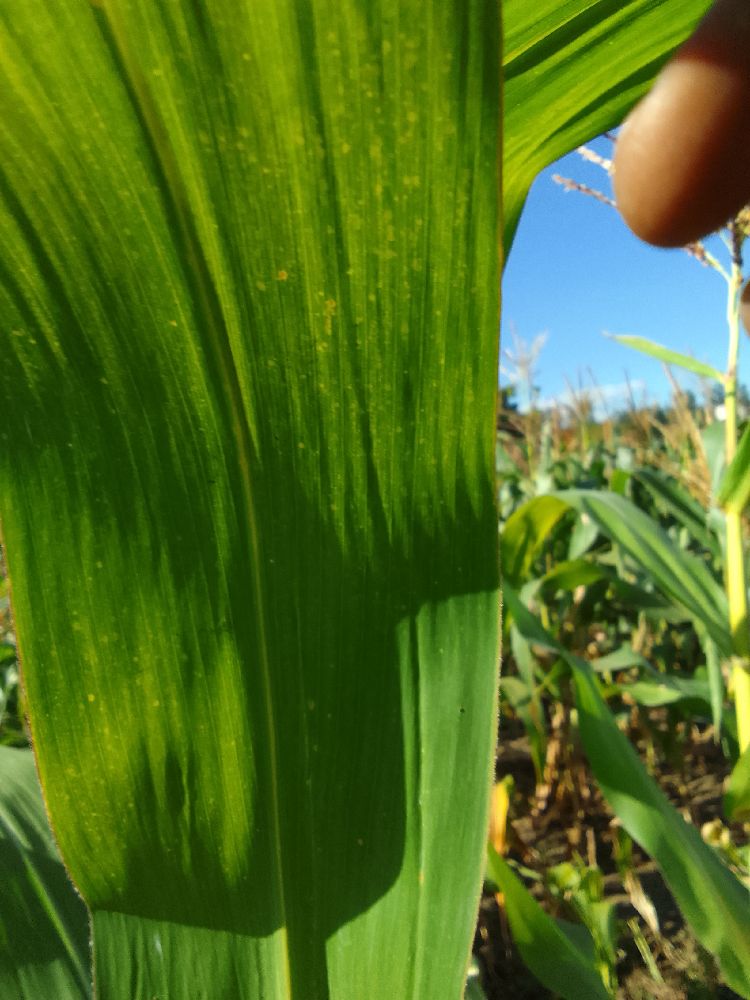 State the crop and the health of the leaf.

maize, healthy
